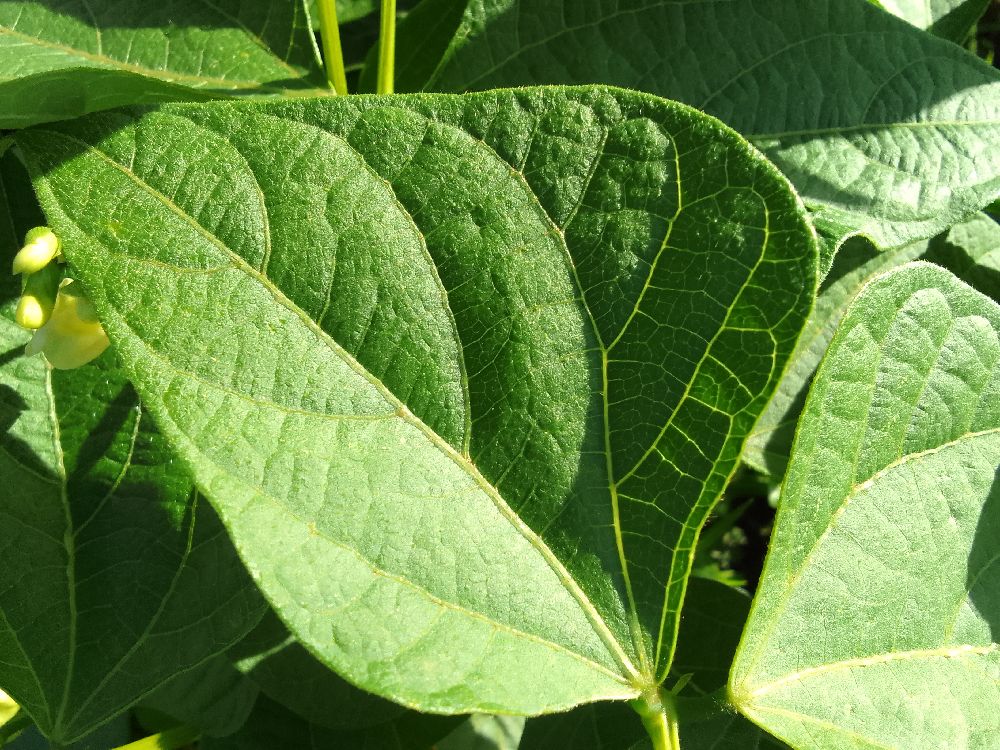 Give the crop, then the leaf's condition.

common bean, healthy
